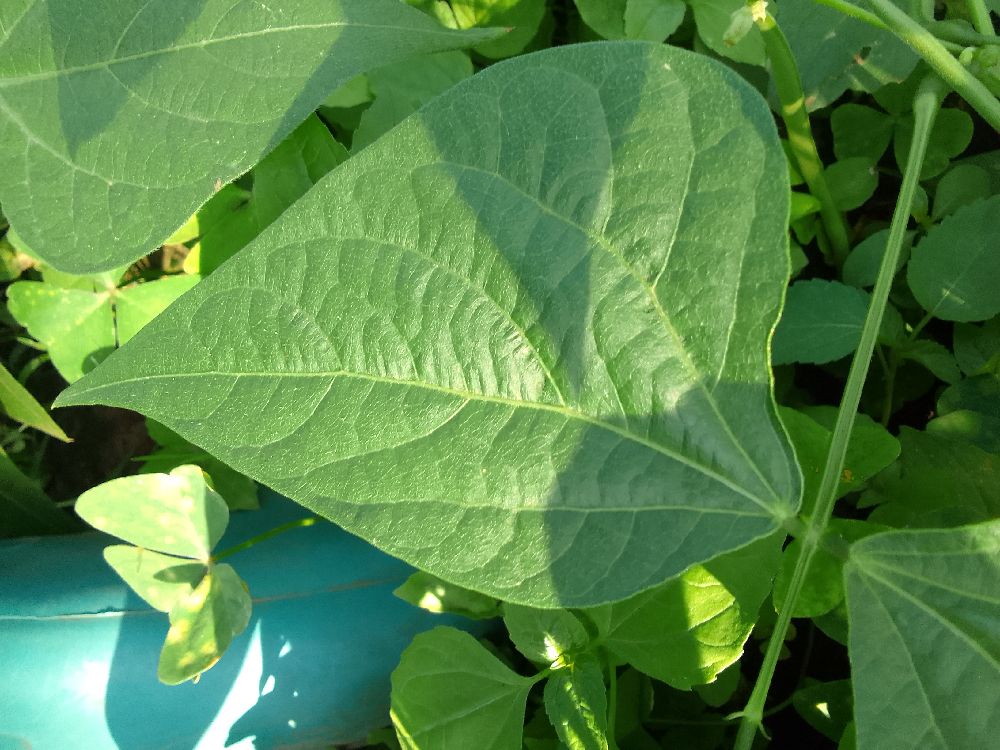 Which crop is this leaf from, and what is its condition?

common bean, healthy
